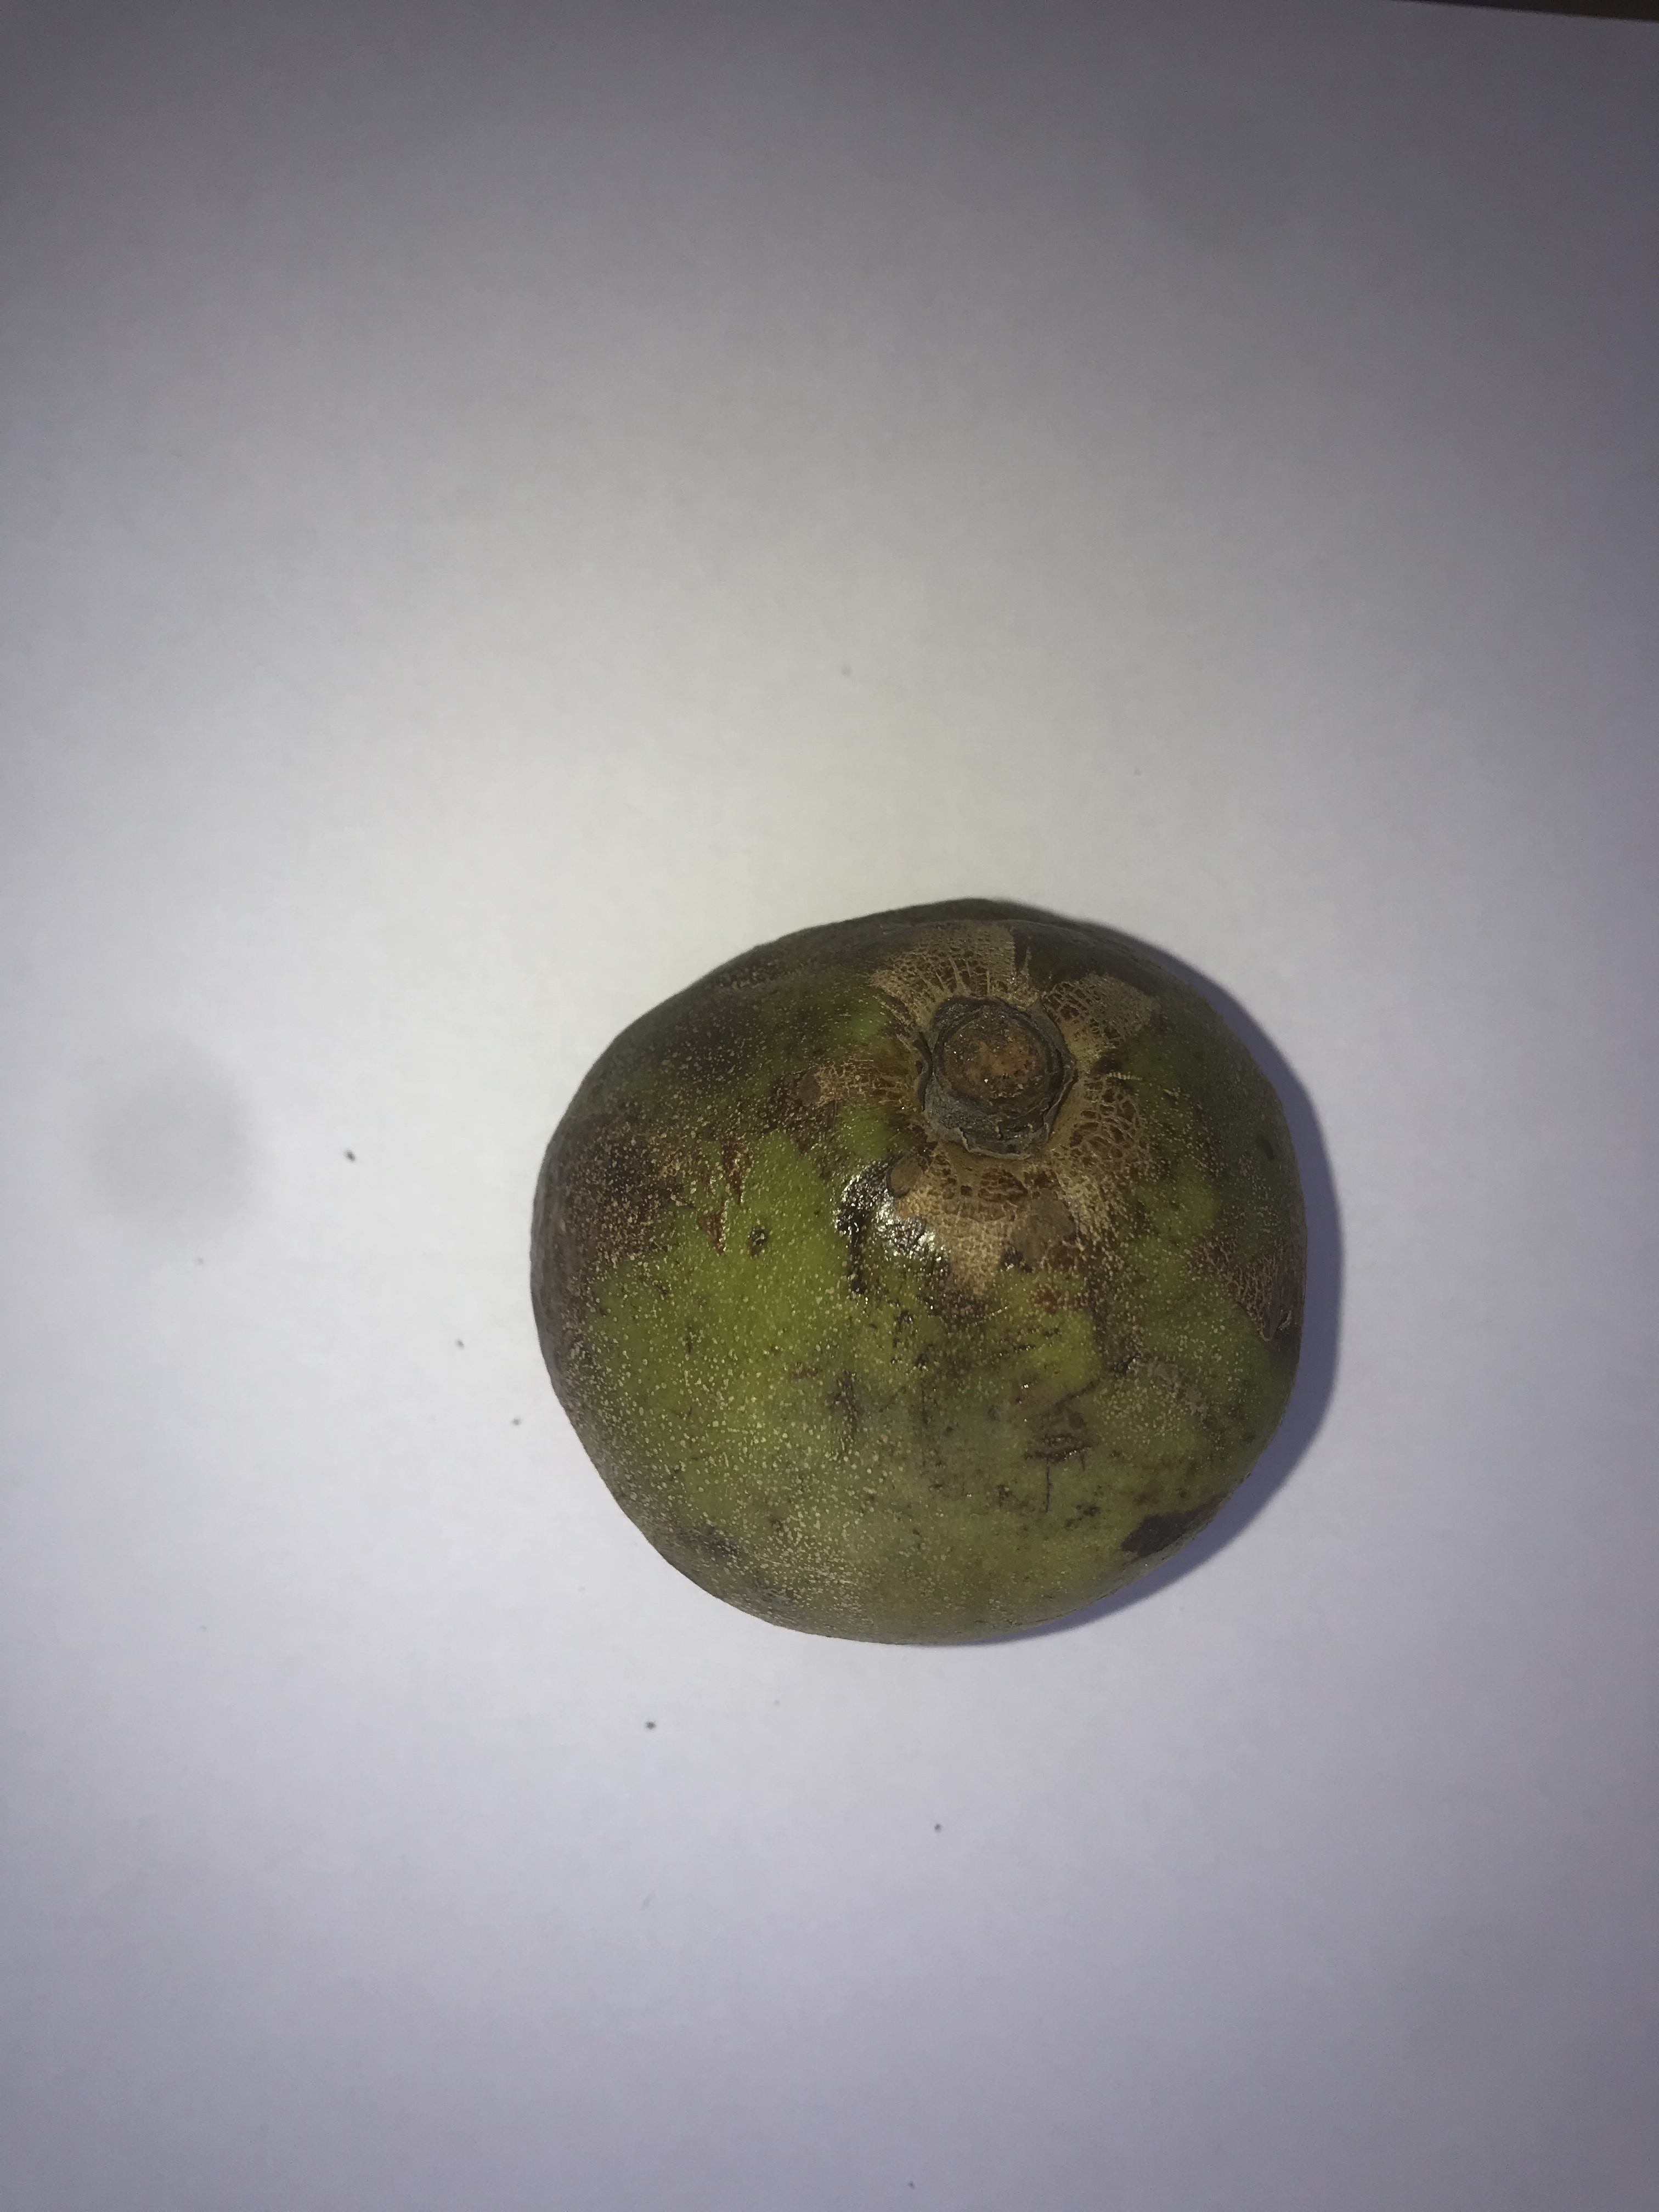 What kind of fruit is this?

pequi
